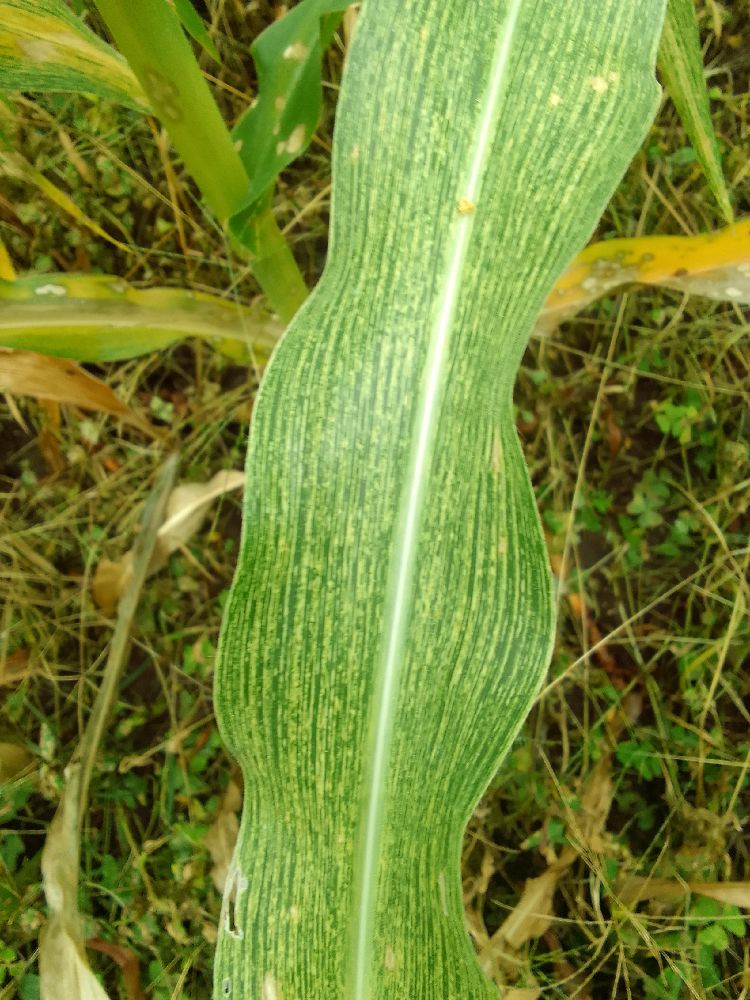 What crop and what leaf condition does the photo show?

maize, maize streak virus
